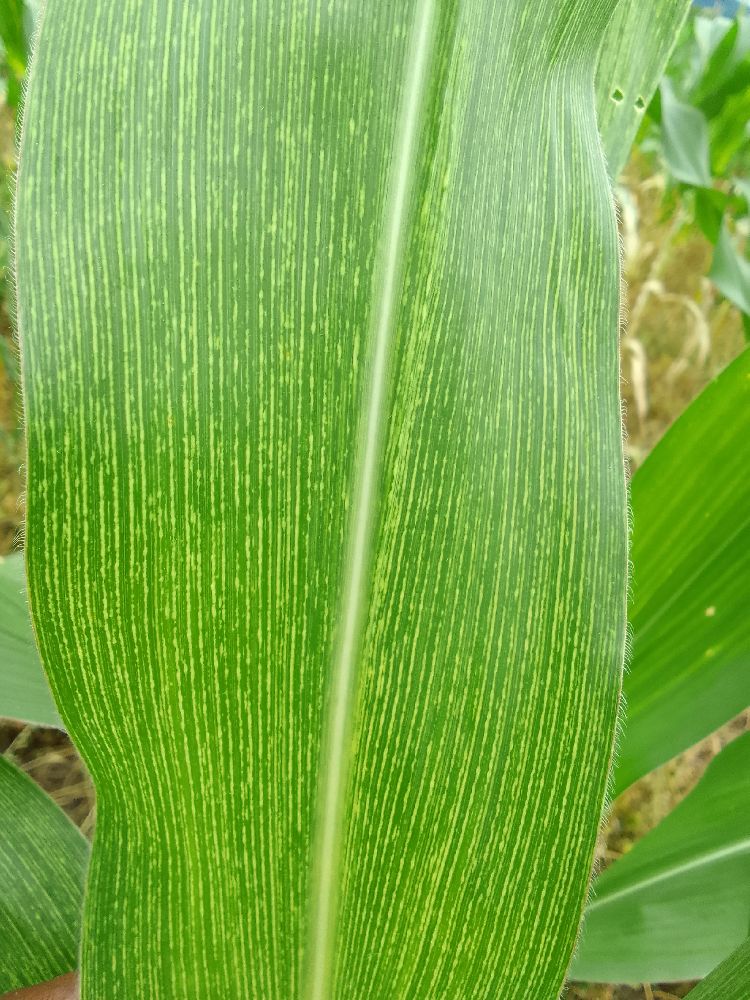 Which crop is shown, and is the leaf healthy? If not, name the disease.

maize, maize streak virus
